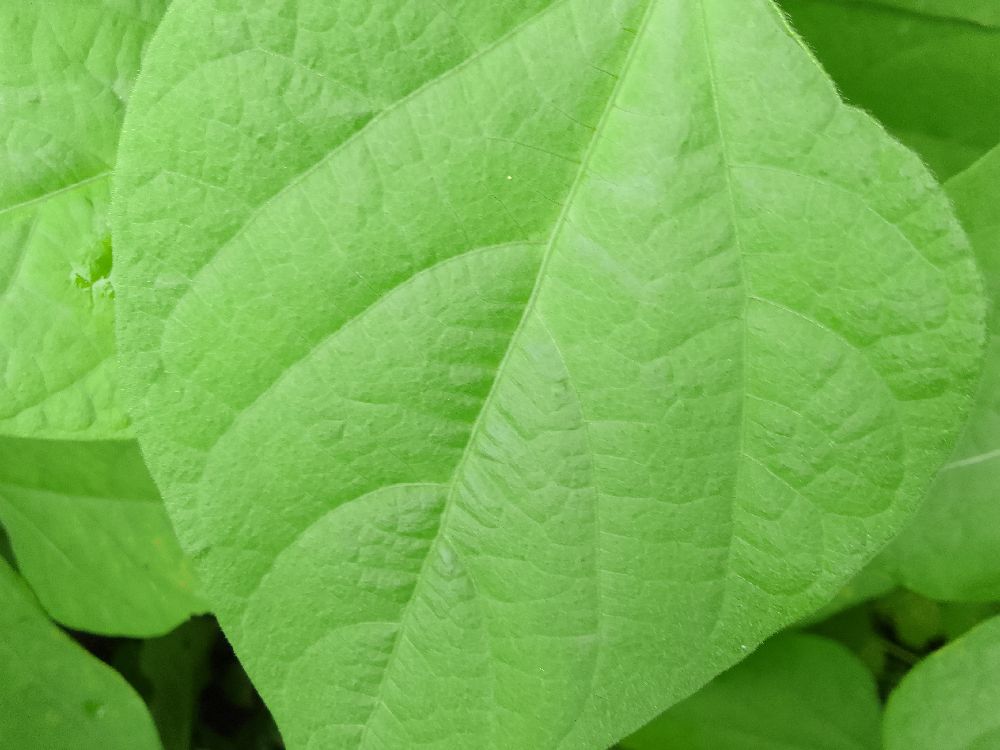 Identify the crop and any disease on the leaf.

common bean, healthy
